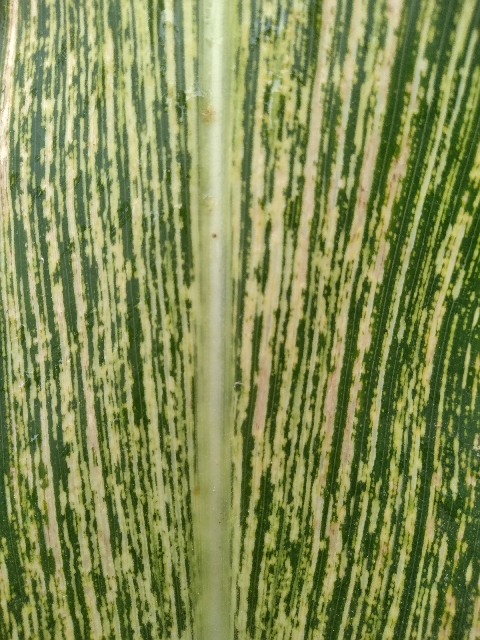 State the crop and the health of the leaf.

maize, maize streak virus
